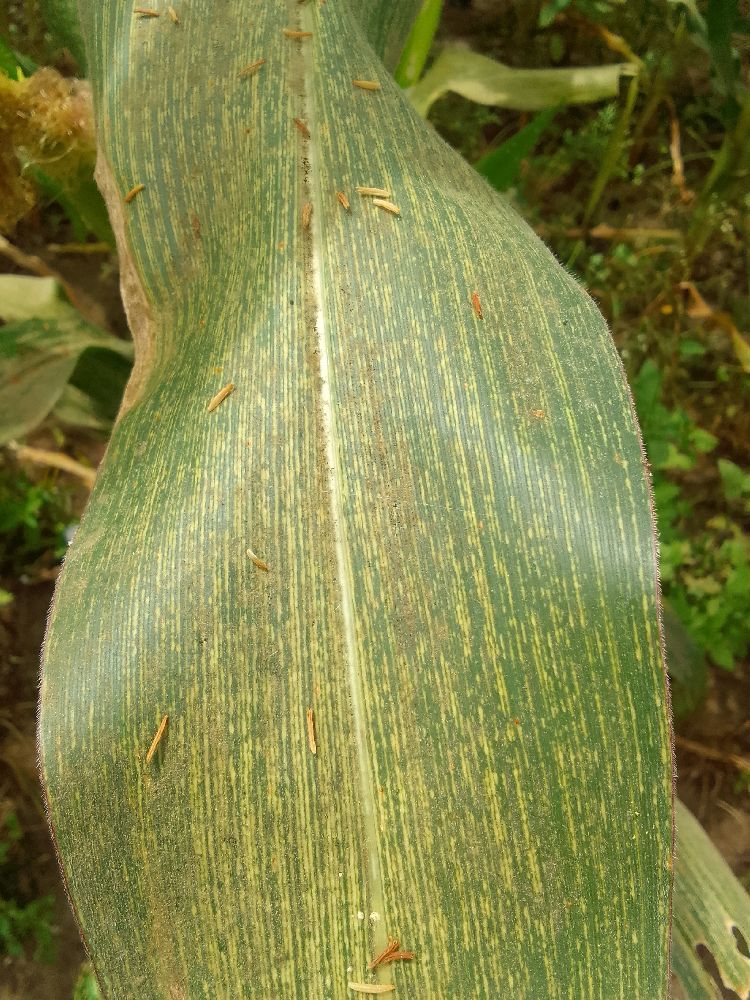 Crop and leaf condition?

maize, maize streak virus
